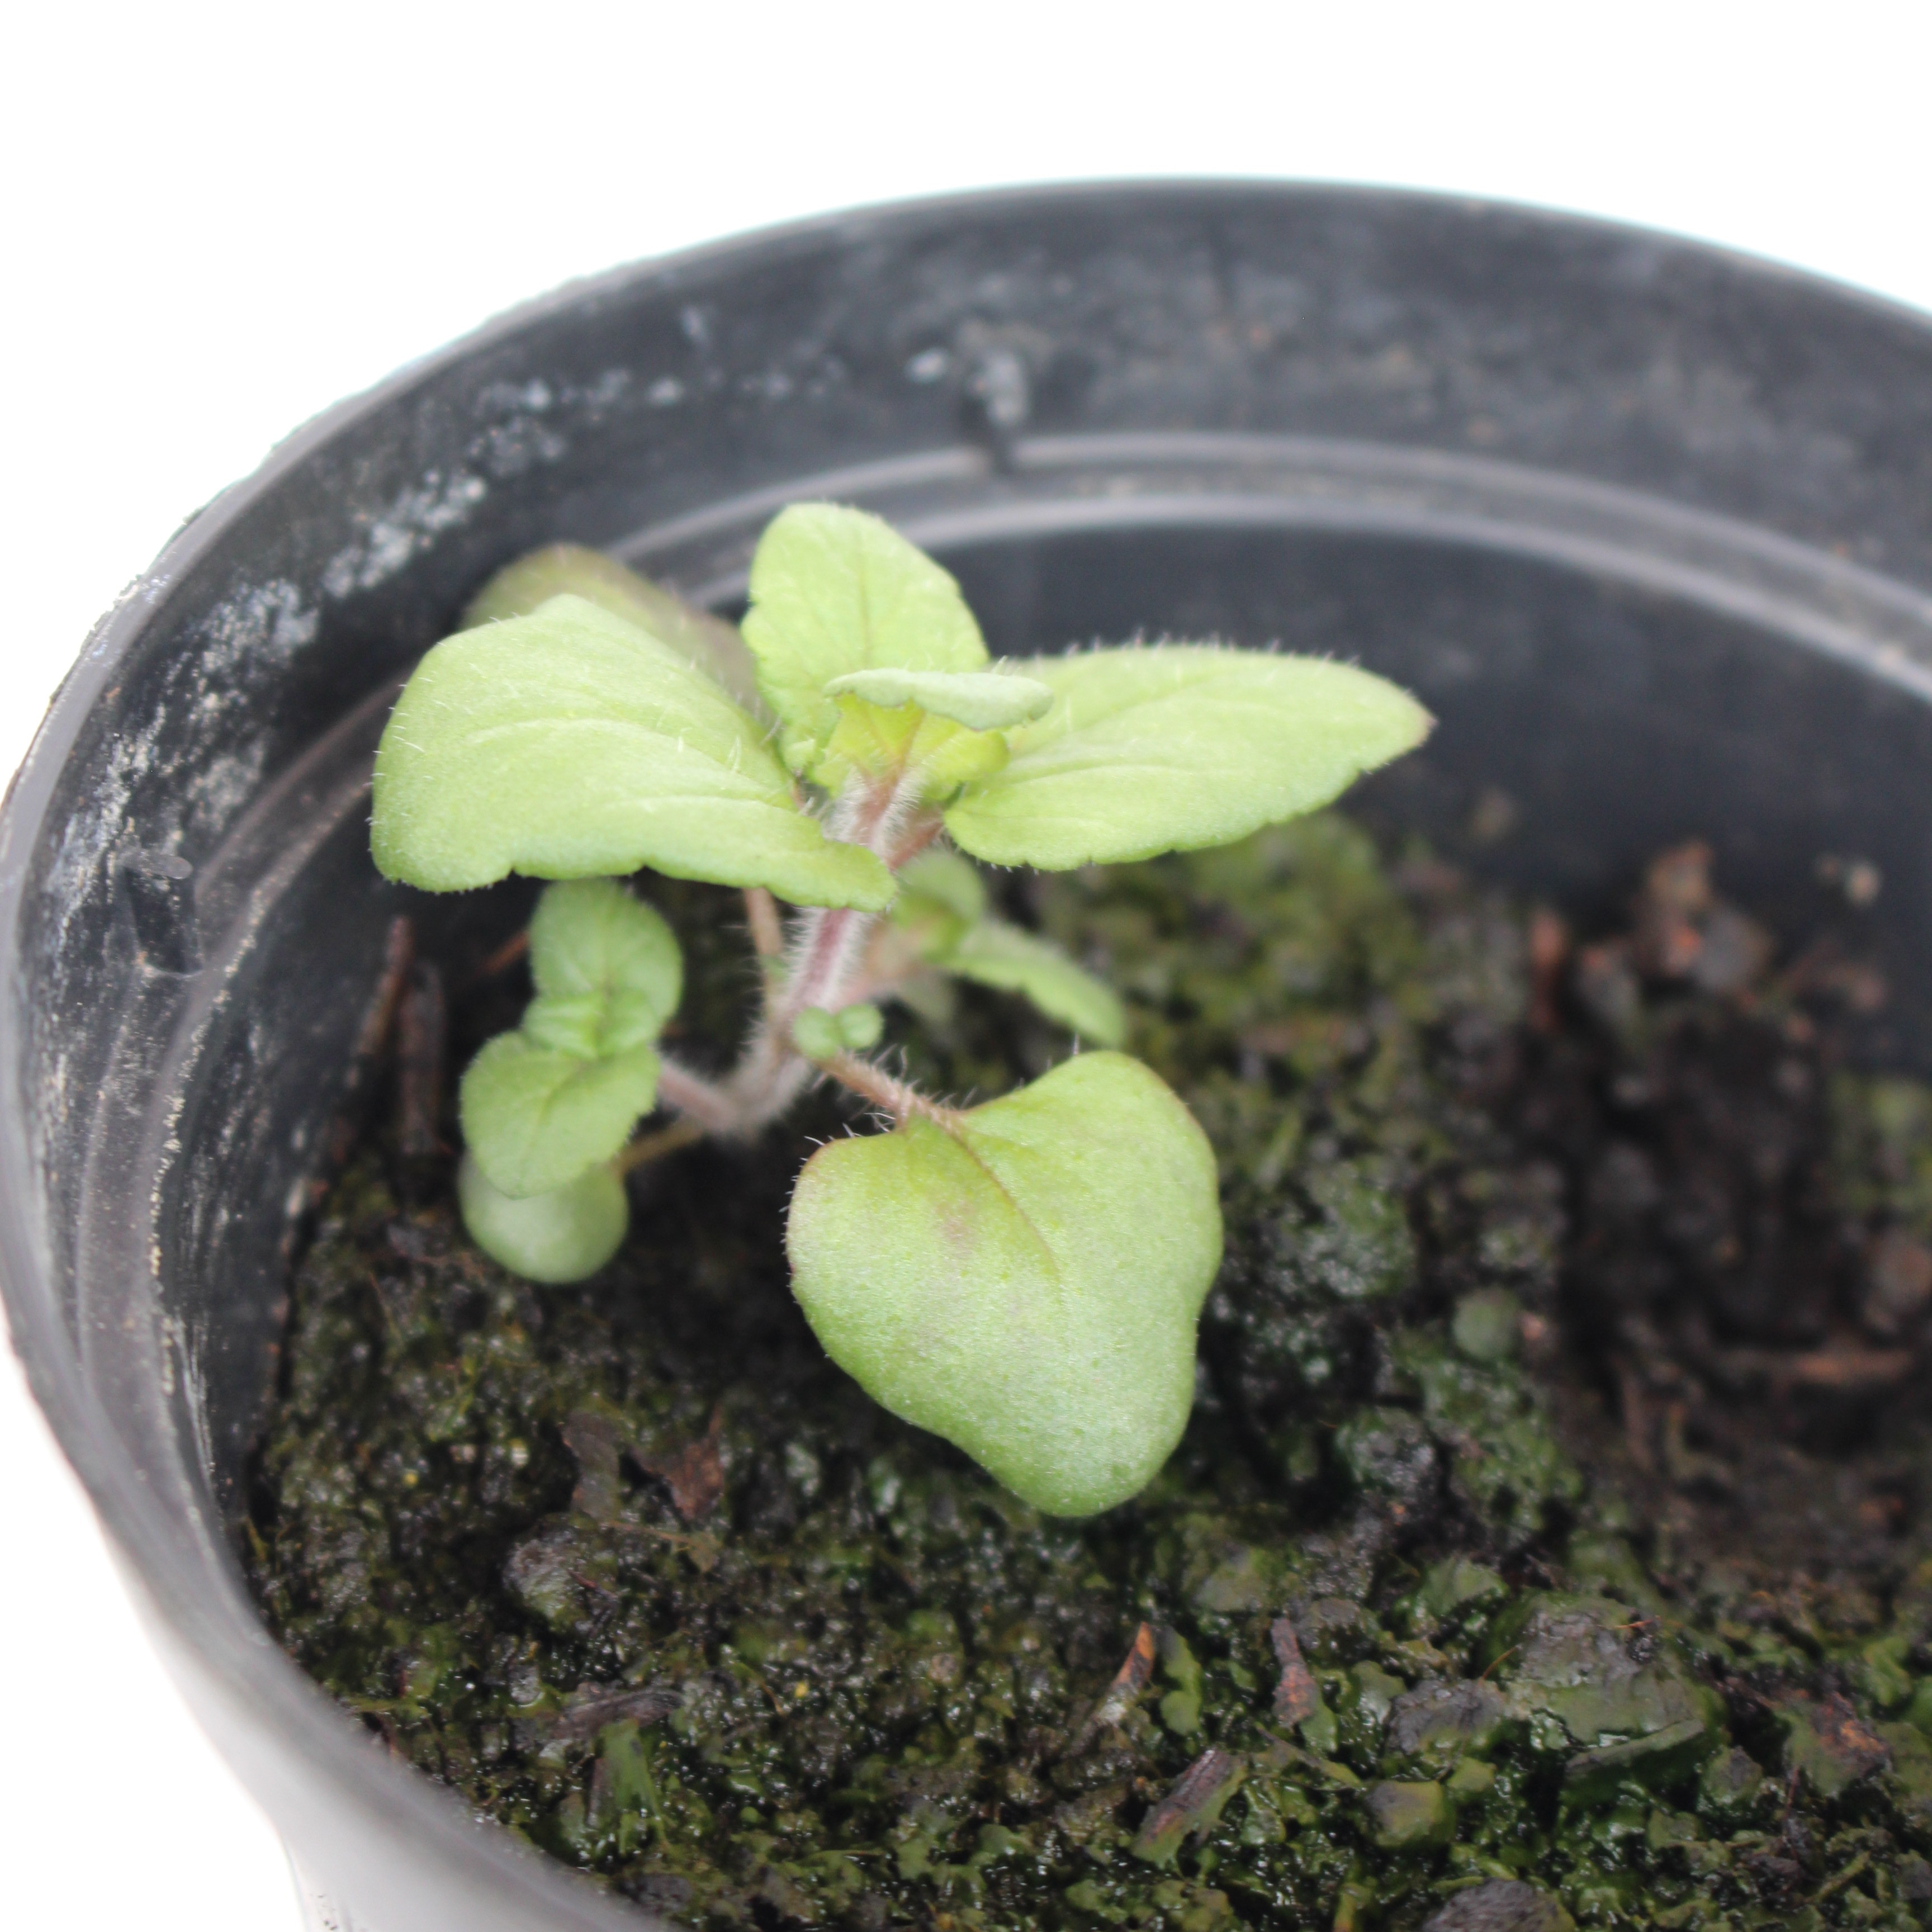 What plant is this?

Veronica persica
